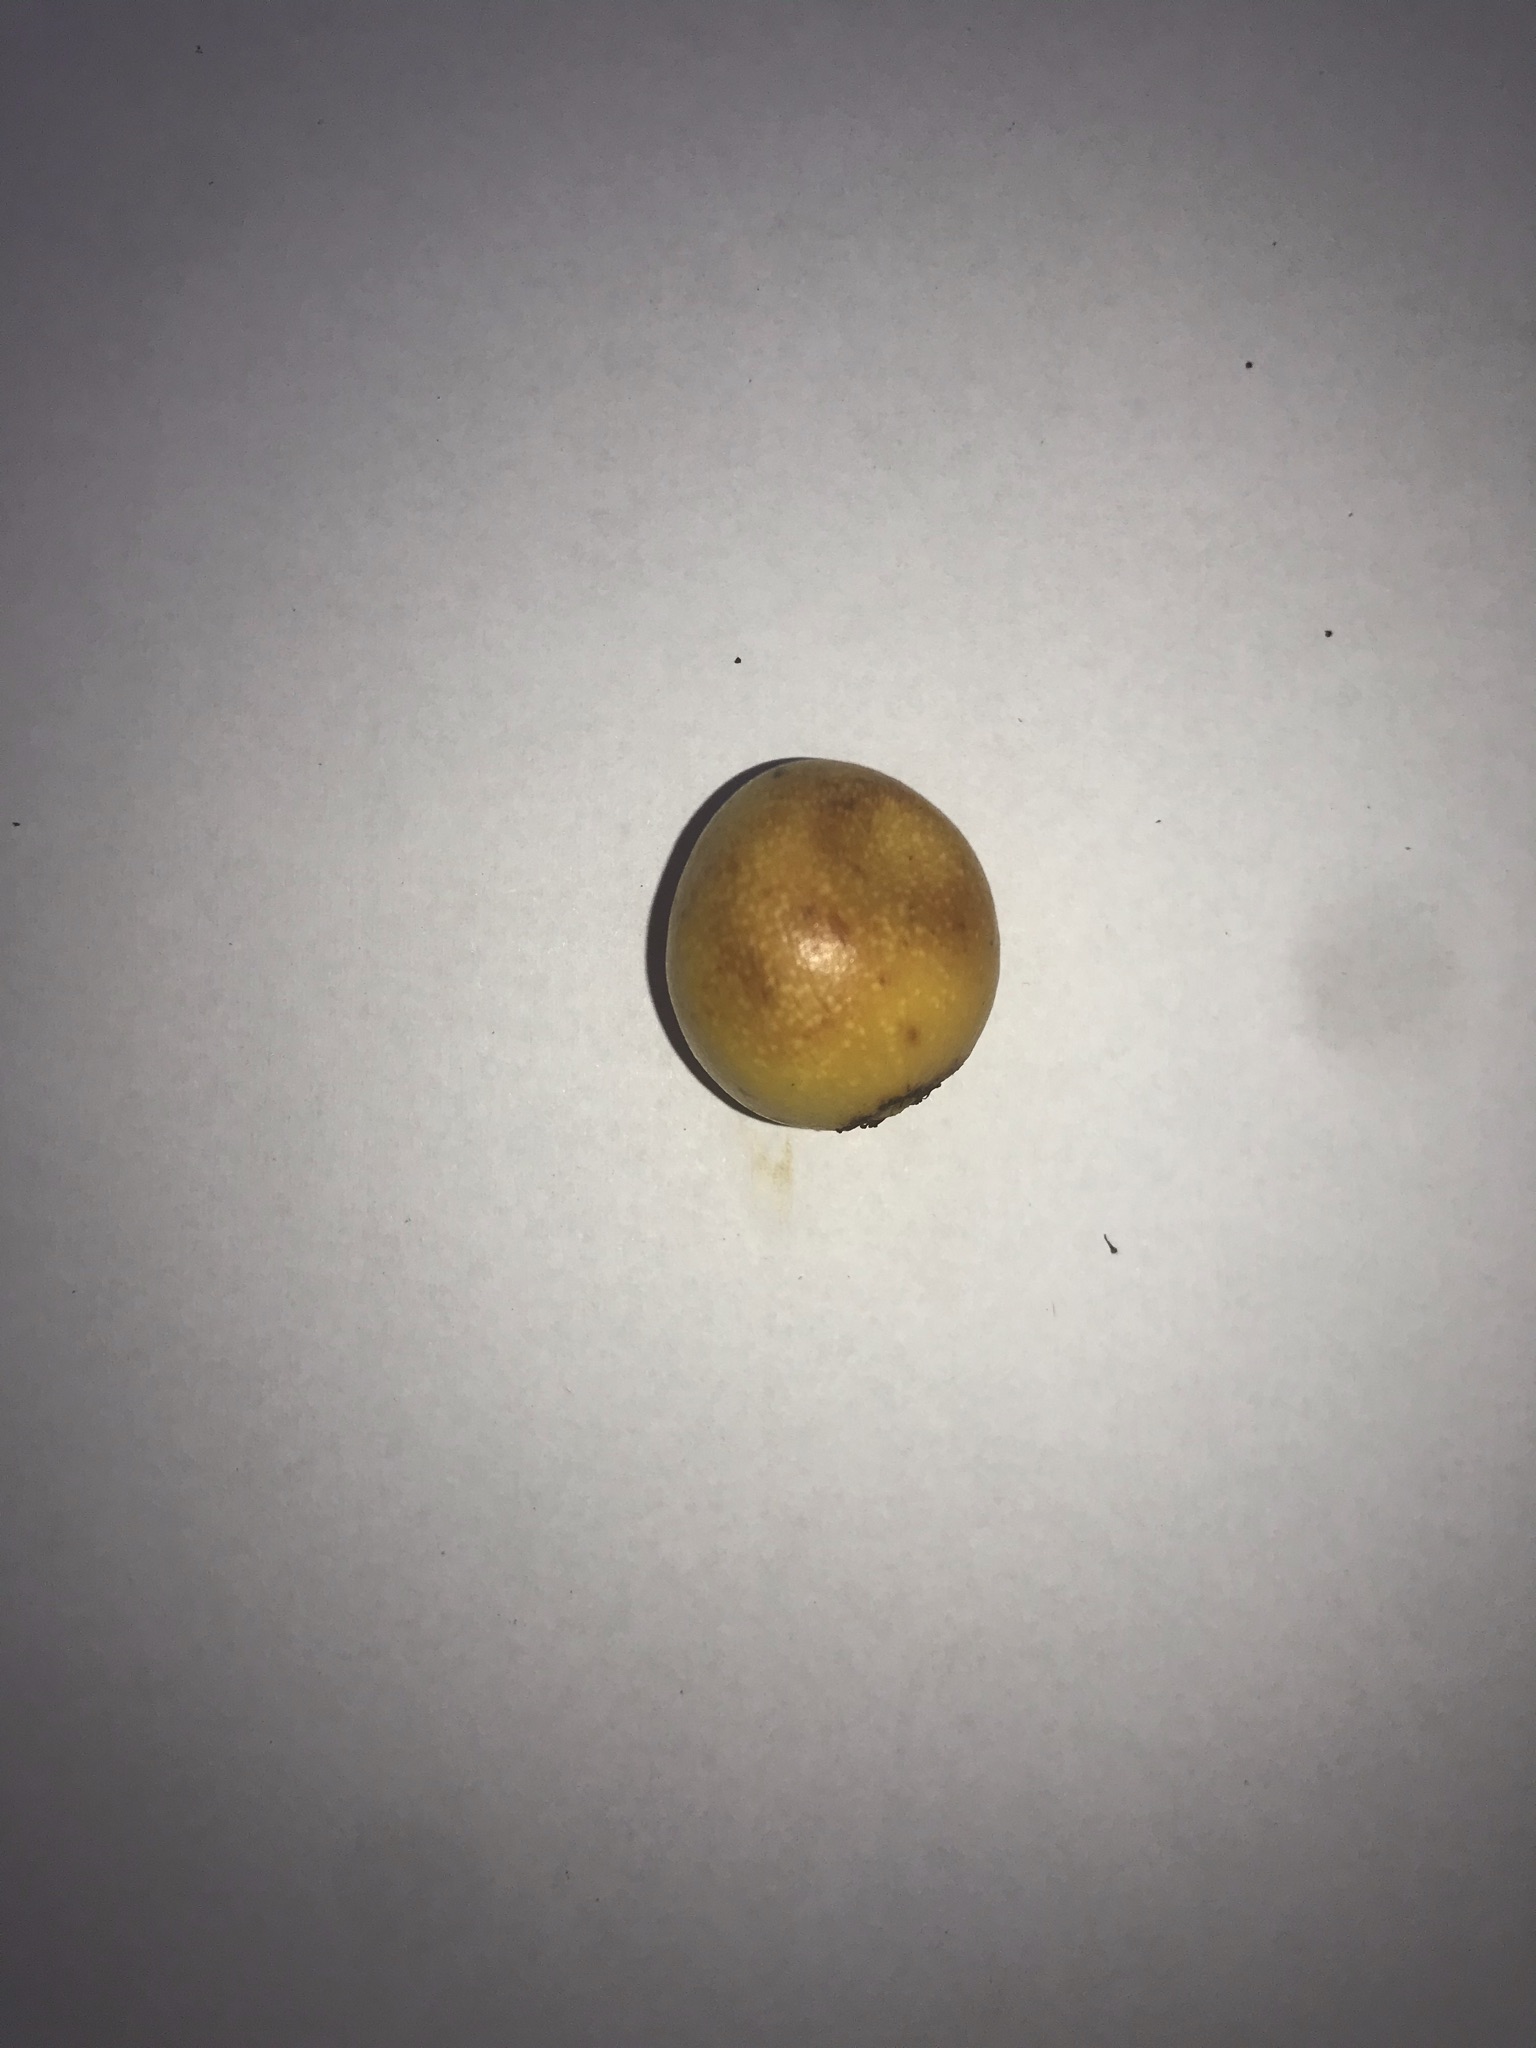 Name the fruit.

abiu
